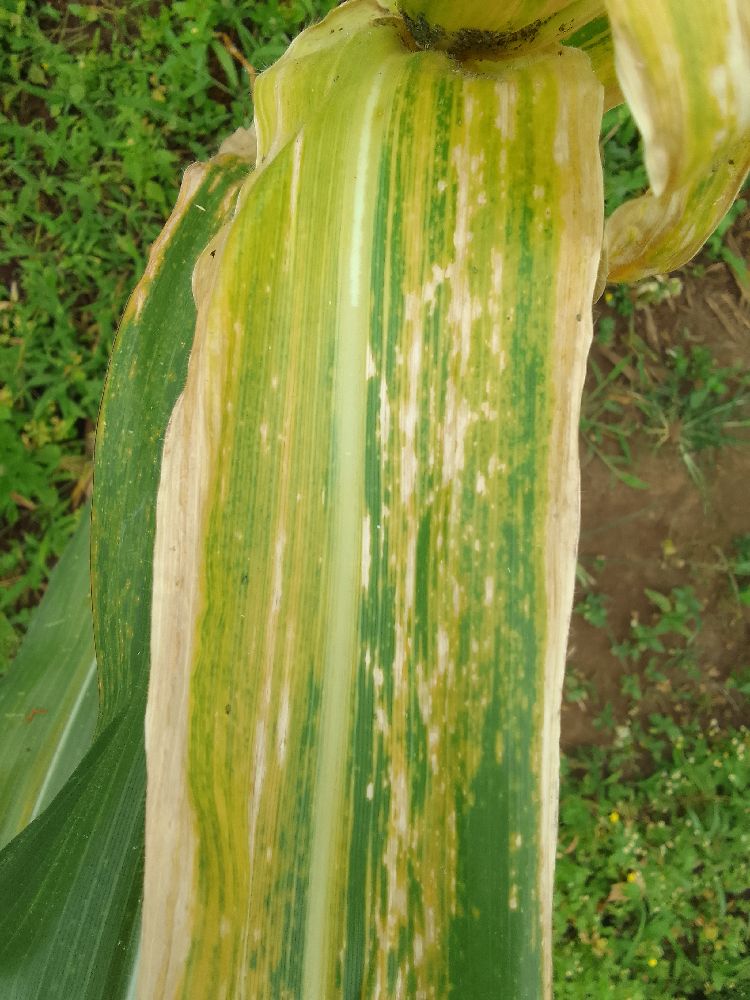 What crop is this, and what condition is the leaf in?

maize, maize lethal necrosis
